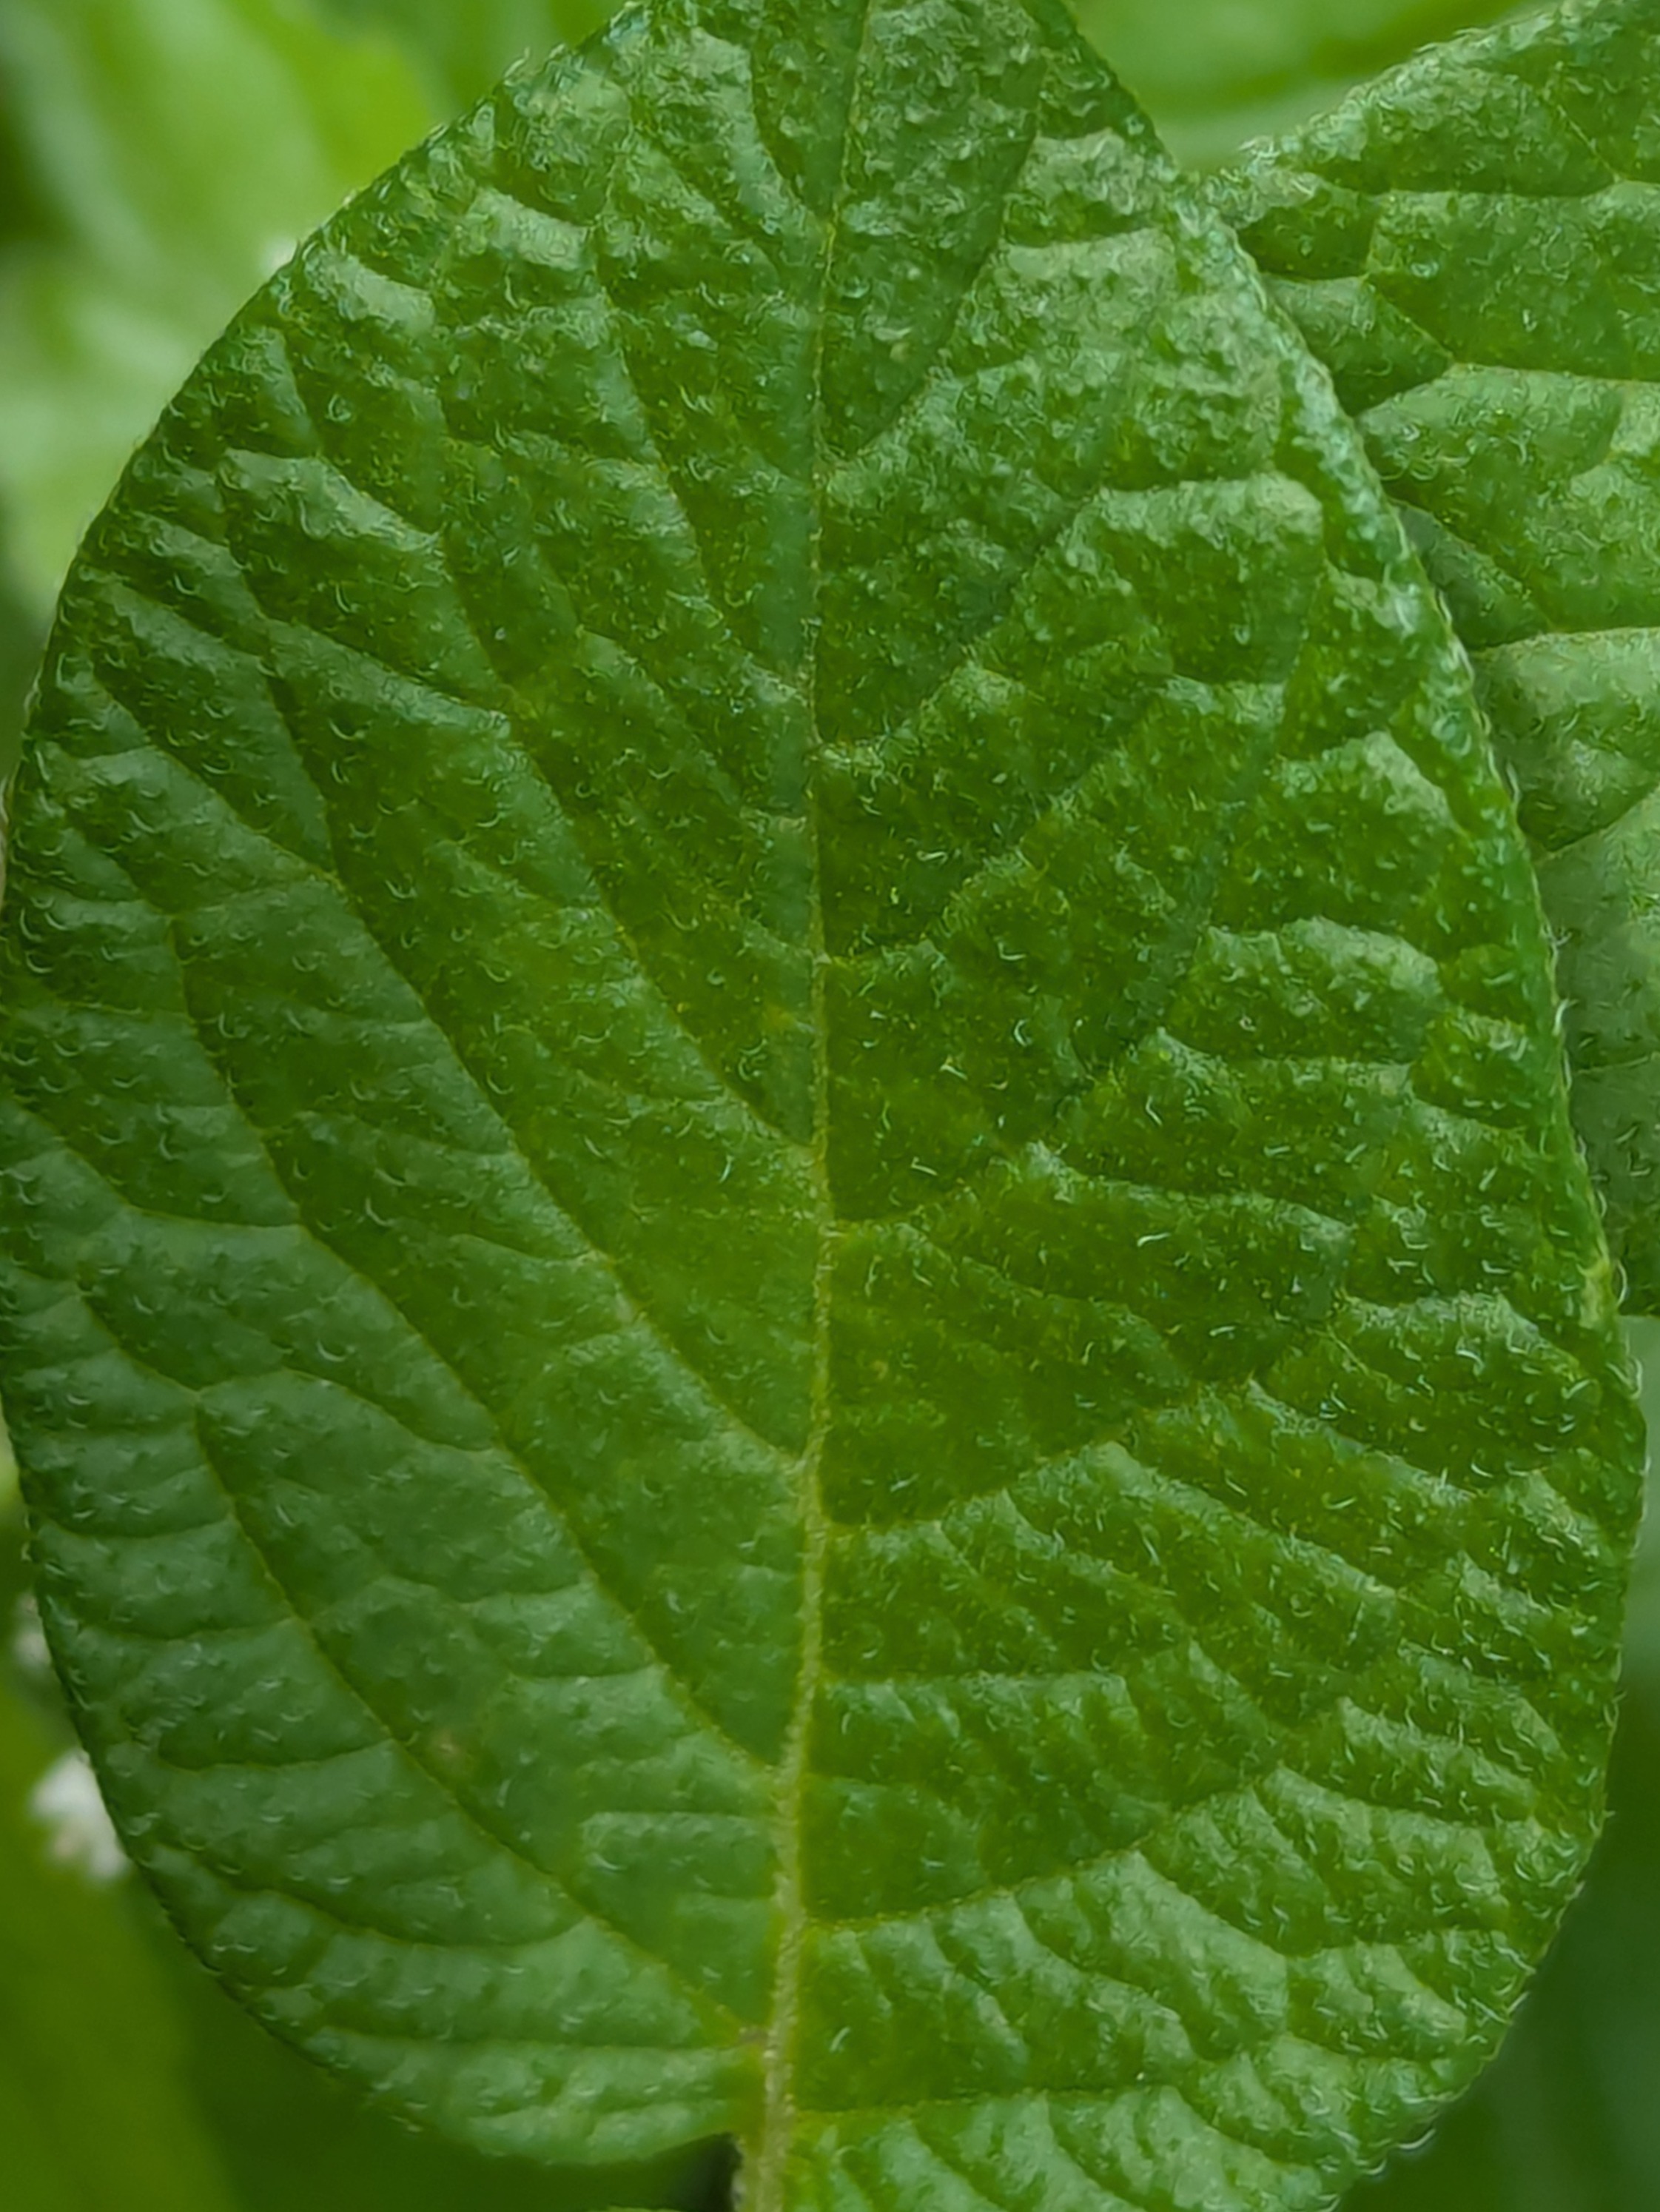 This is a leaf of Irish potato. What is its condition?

healthy
